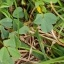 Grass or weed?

unstructured weed
